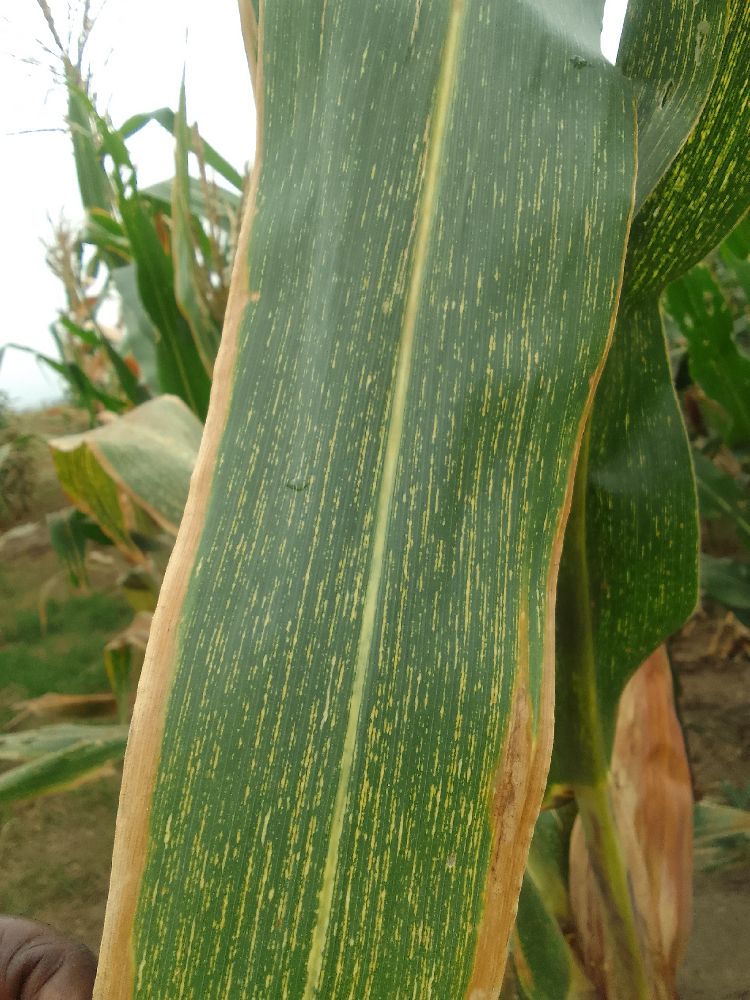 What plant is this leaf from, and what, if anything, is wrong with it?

maize, maize streak virus
